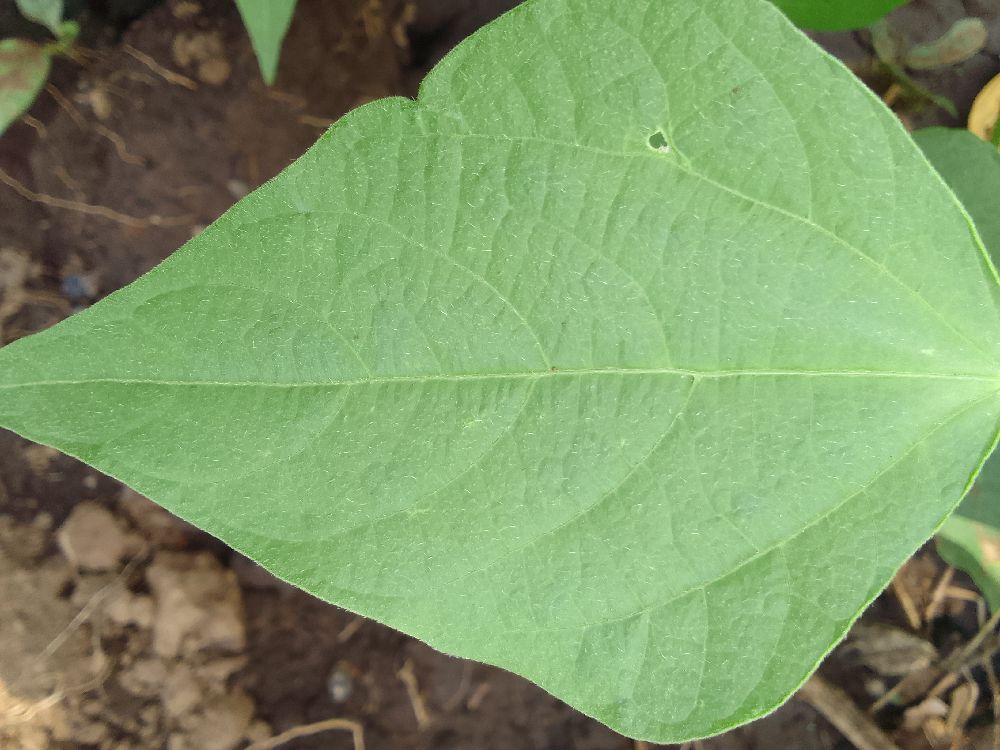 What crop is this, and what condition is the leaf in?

common bean, healthy
